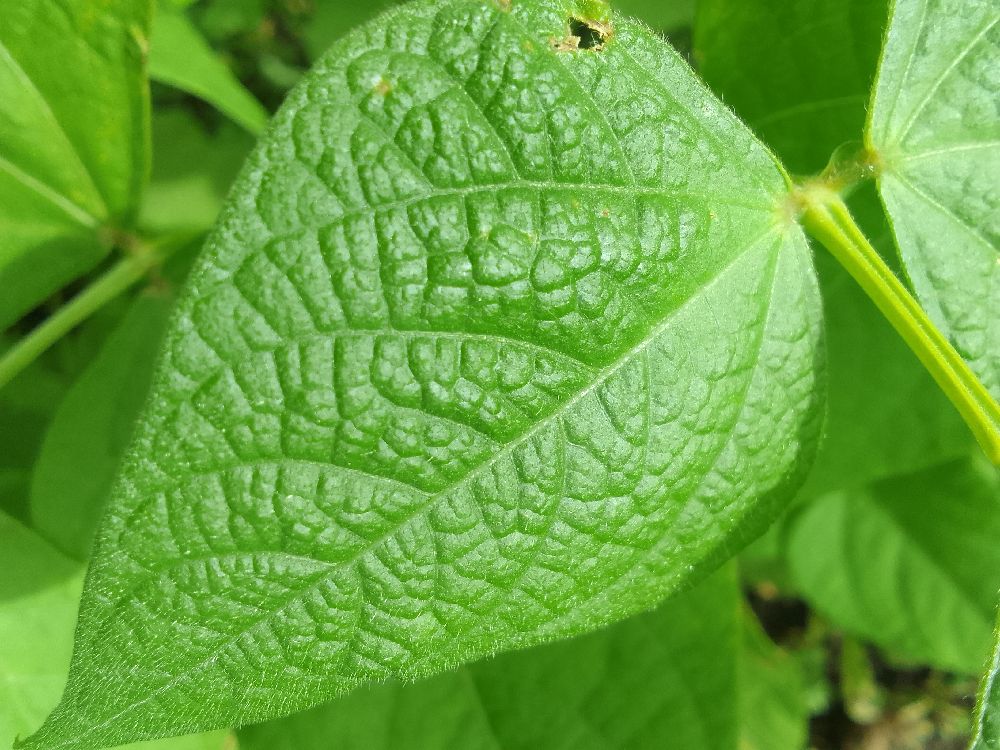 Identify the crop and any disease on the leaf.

common bean, healthy
